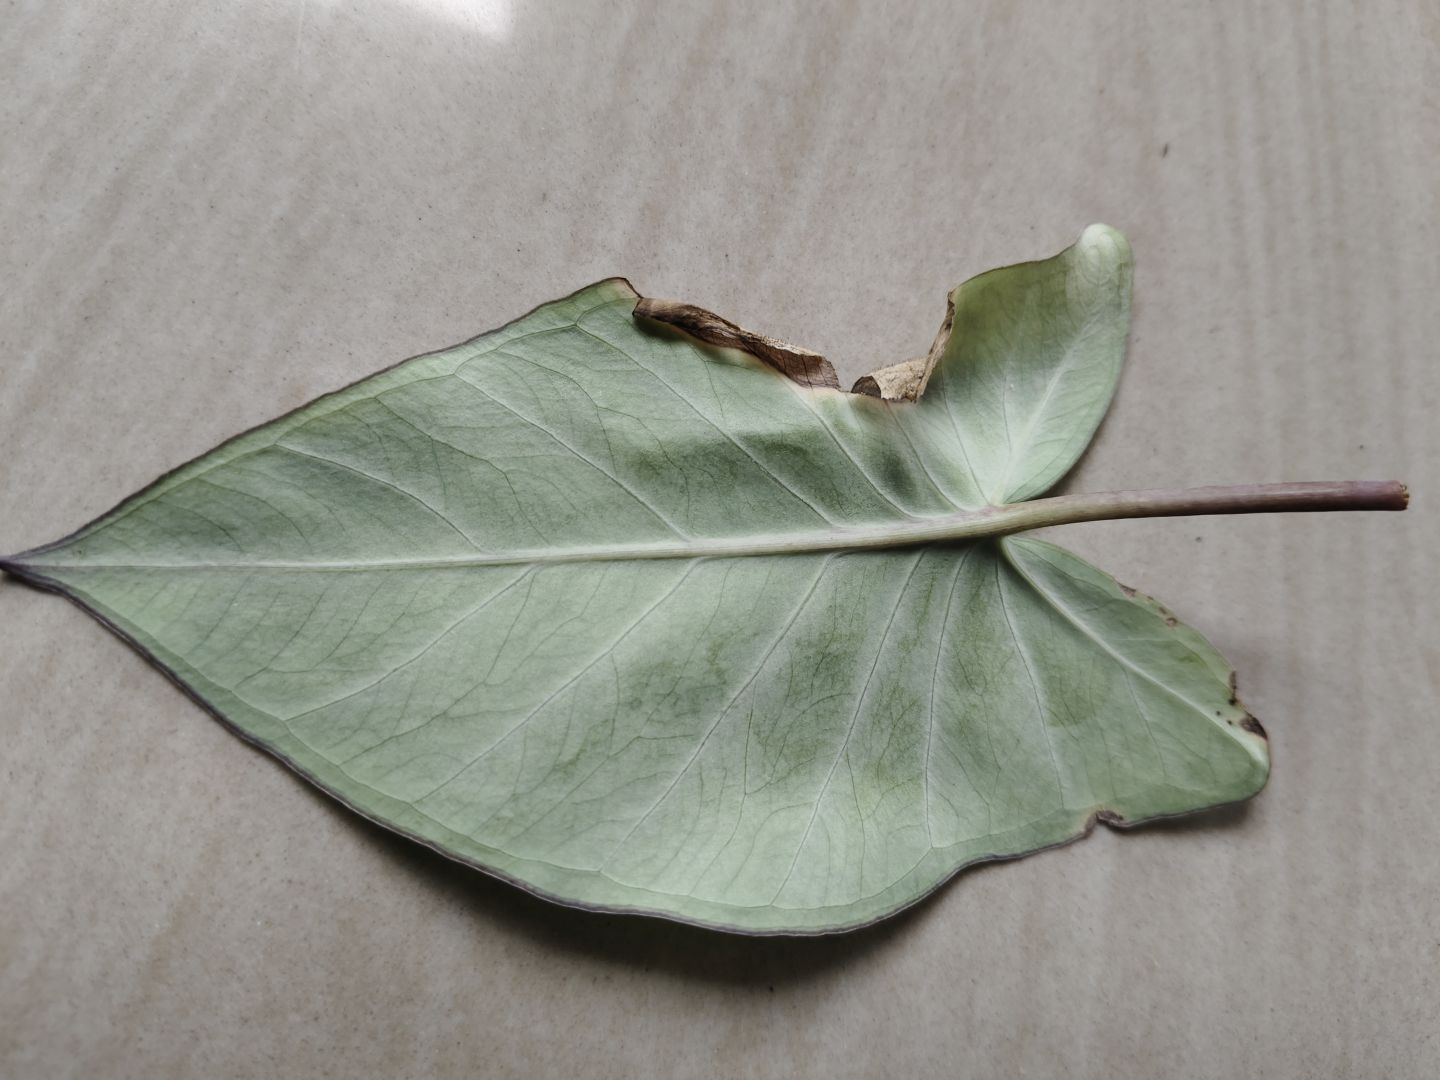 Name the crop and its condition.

taro, leaf blight
